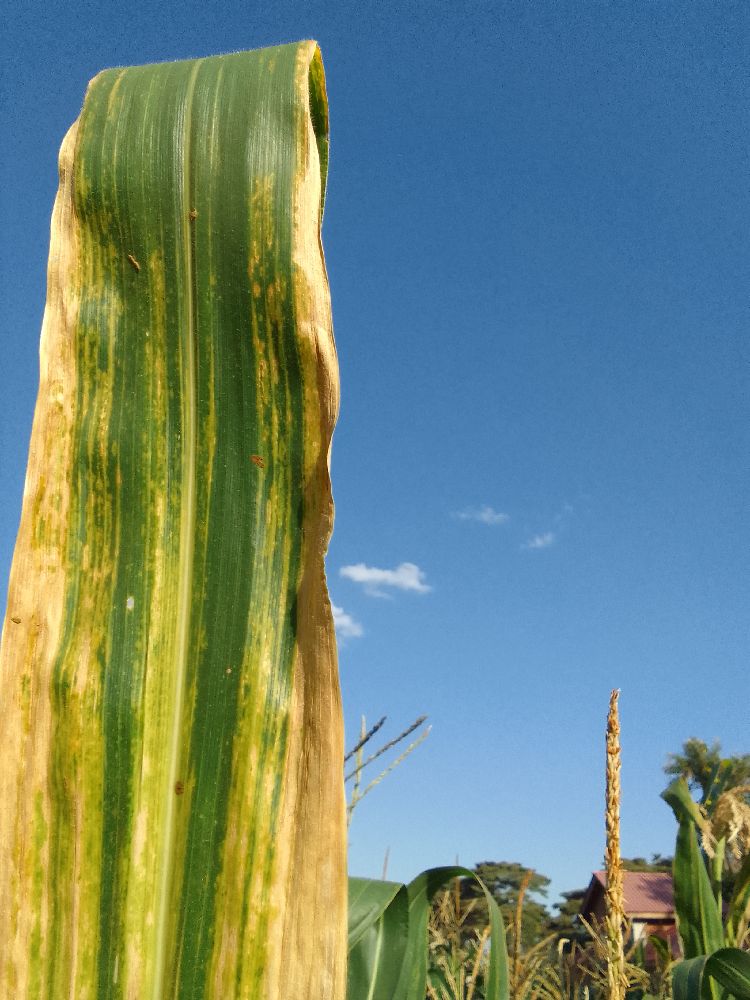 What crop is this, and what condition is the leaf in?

maize, maize lethal necrosis
